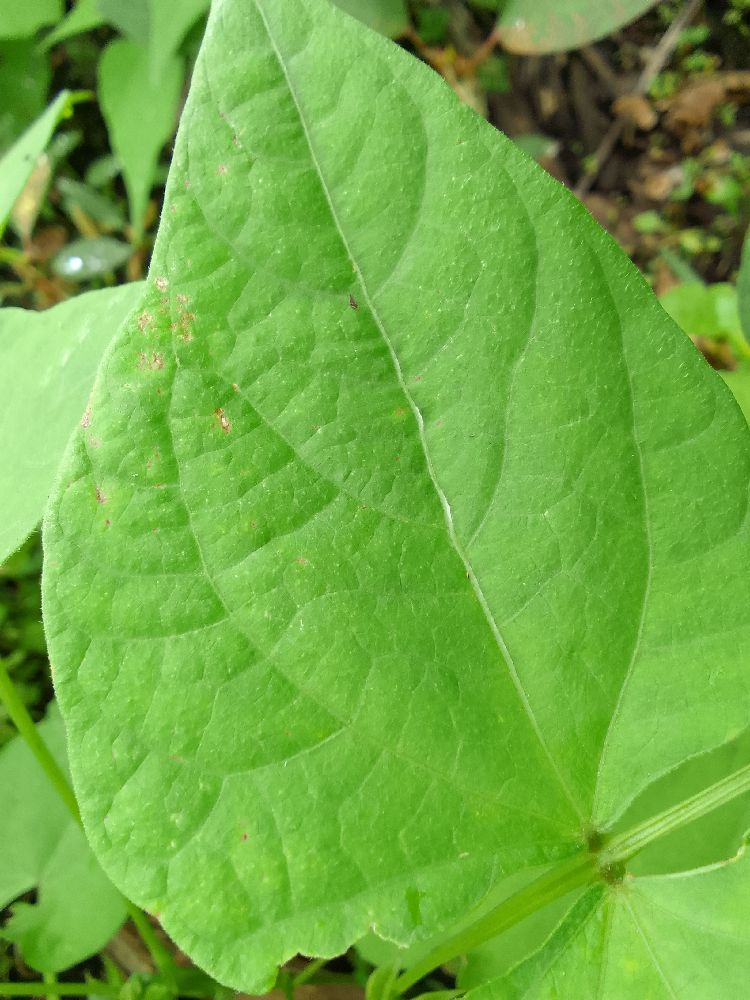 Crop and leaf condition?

common bean, healthy
